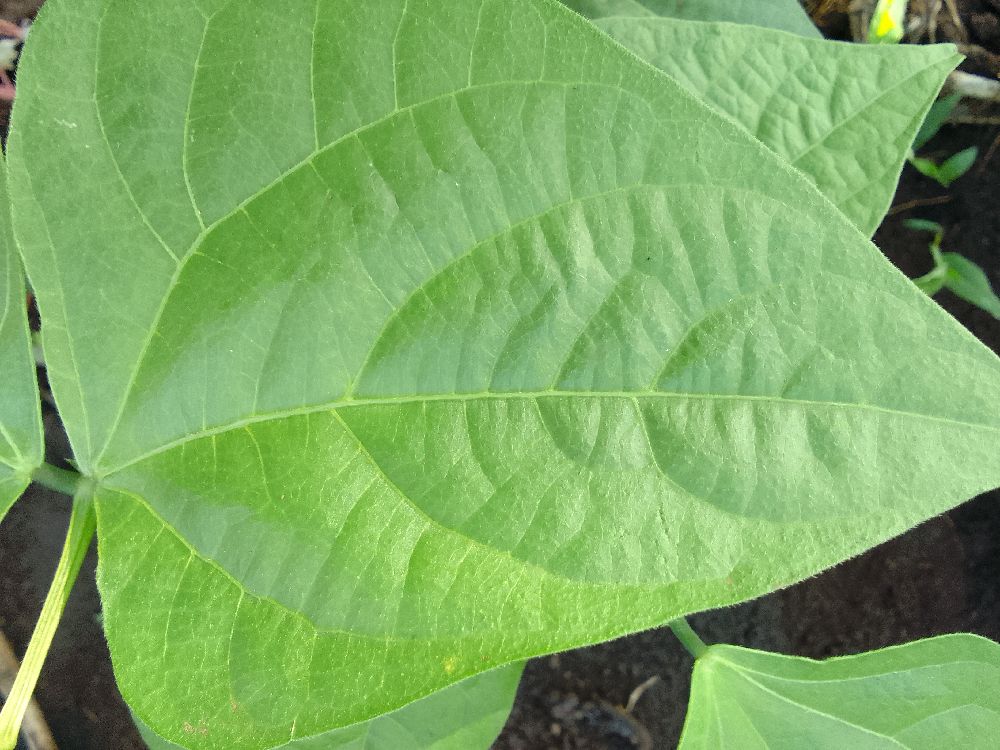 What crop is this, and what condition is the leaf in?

common bean, healthy
